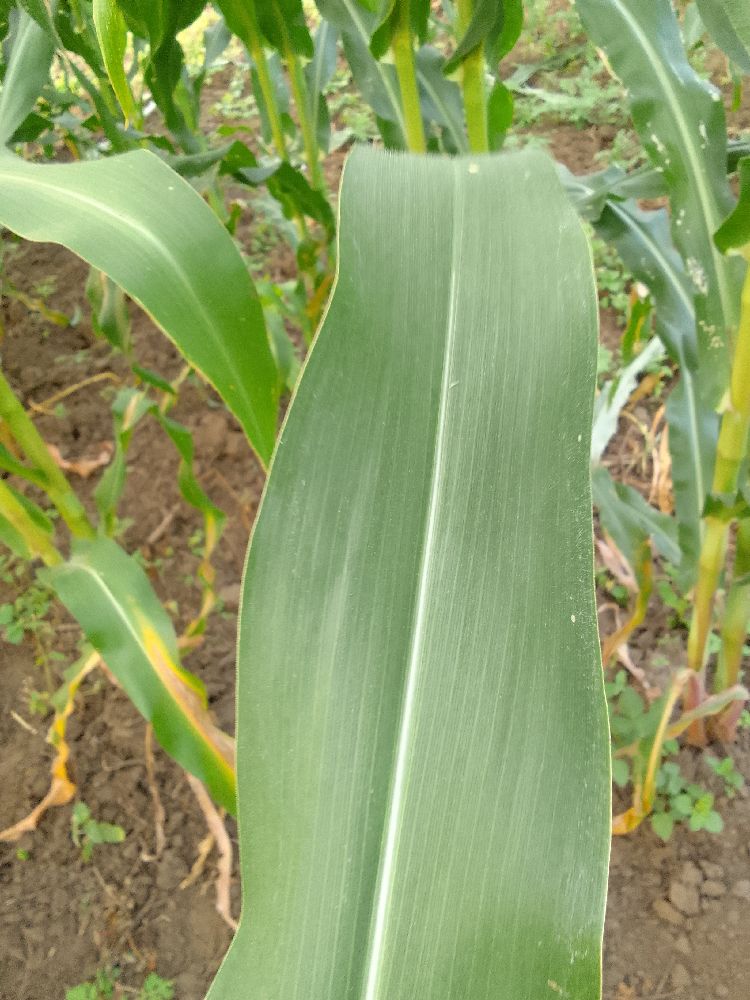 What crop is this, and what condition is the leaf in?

maize, healthy
